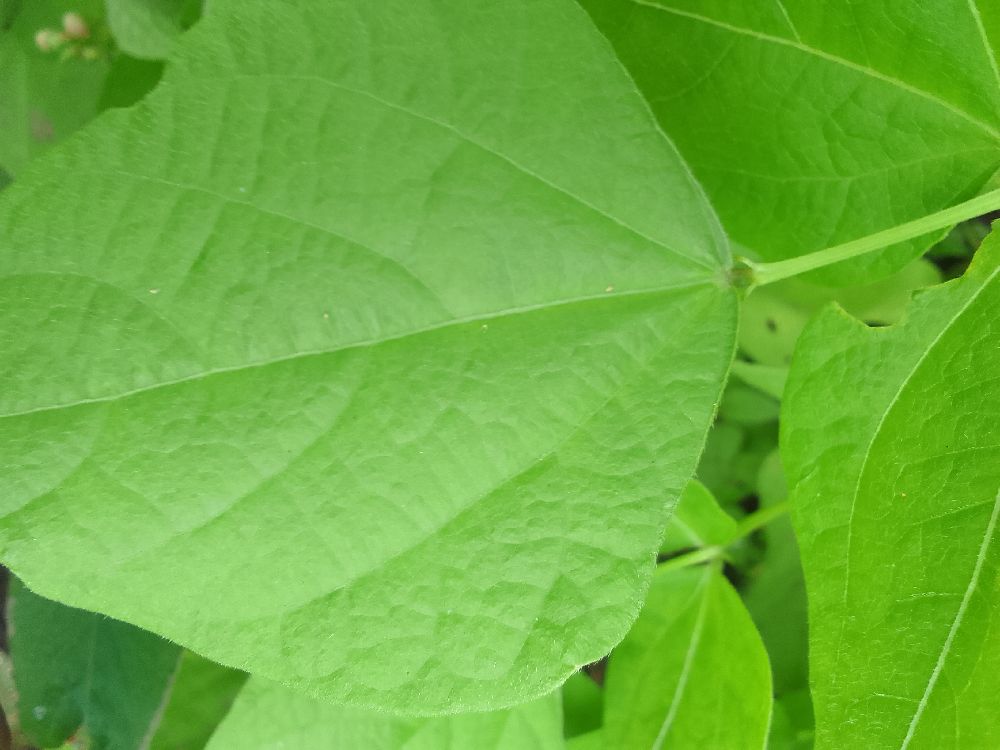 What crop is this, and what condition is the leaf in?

common bean, healthy
